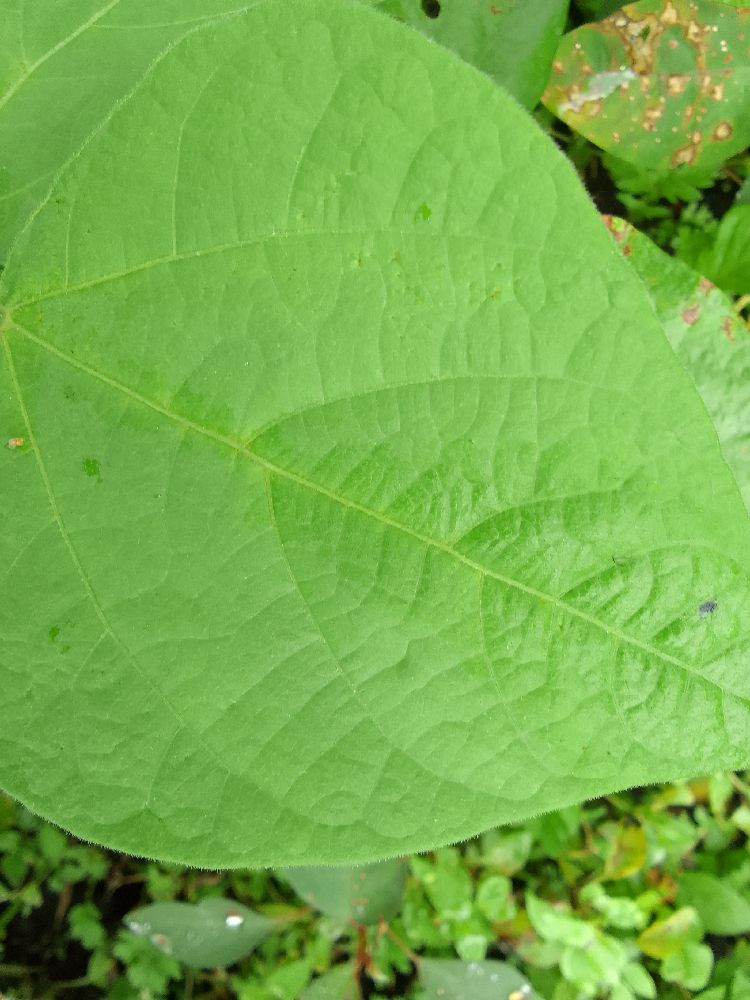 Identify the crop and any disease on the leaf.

common bean, healthy
